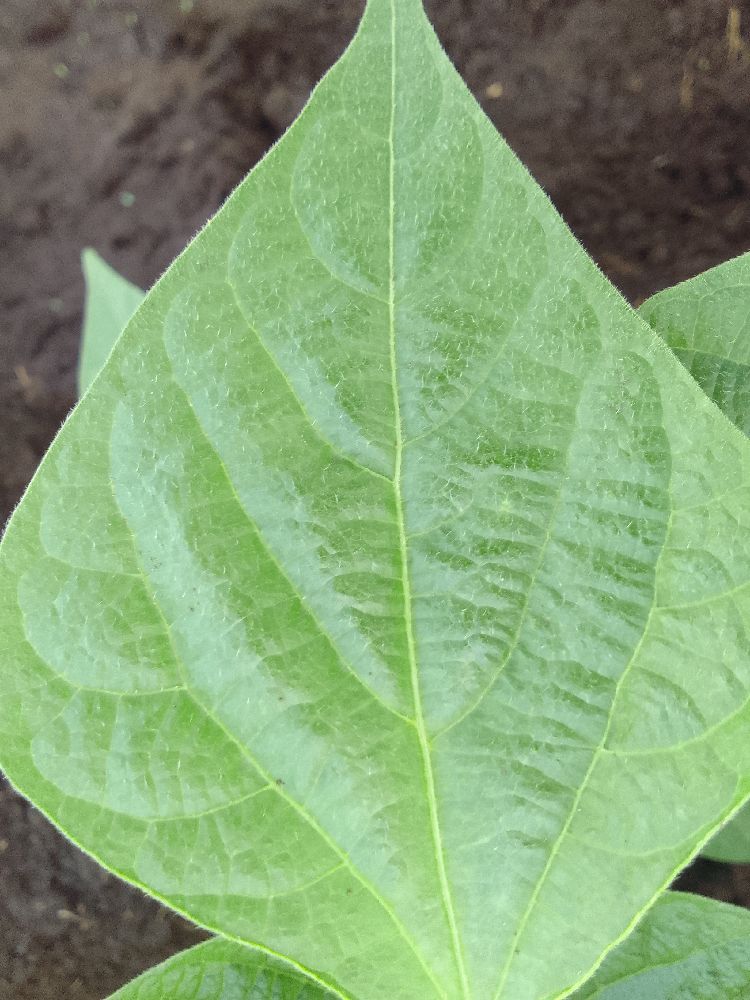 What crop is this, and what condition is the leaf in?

common bean, healthy
